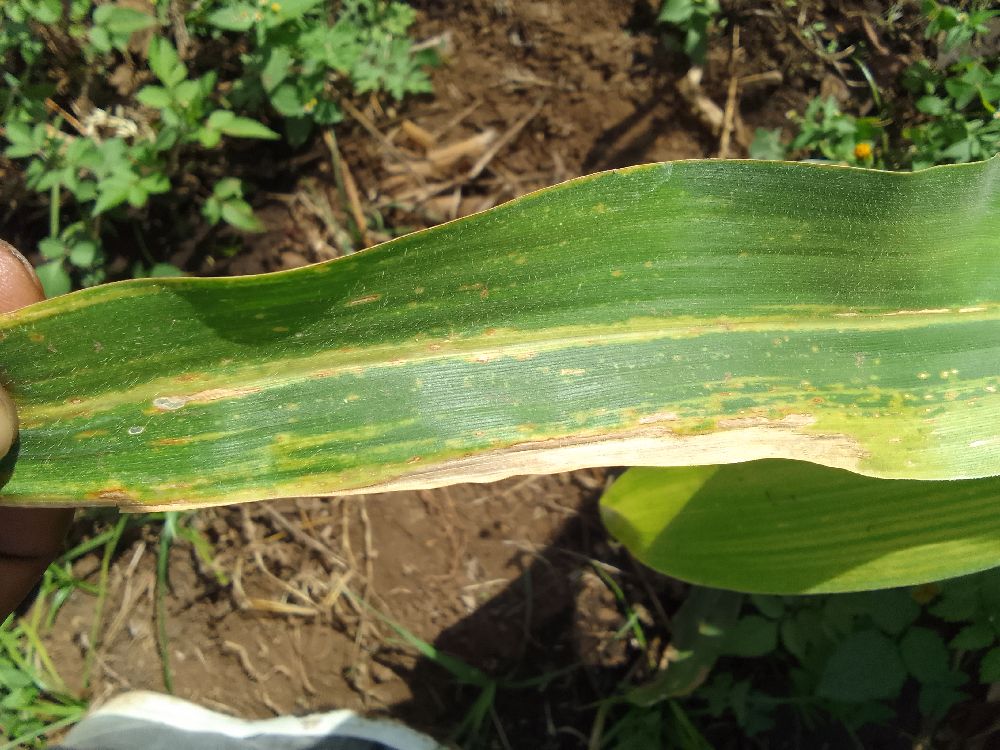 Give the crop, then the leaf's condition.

maize, maize lethal necrosis
